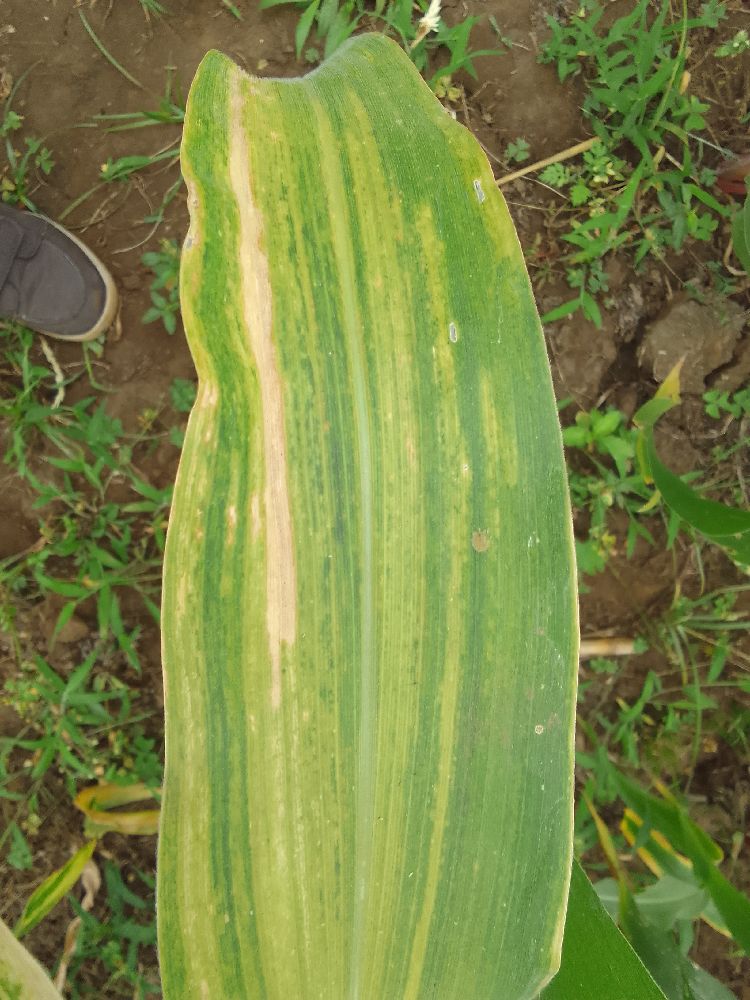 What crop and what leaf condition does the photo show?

maize, maize lethal necrosis
